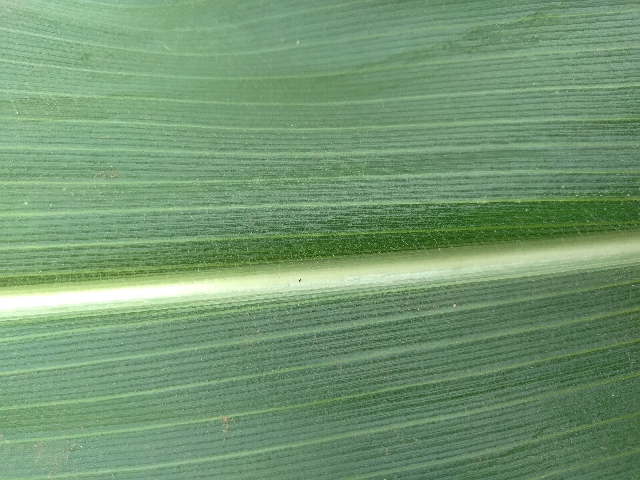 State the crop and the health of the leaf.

maize, healthy
